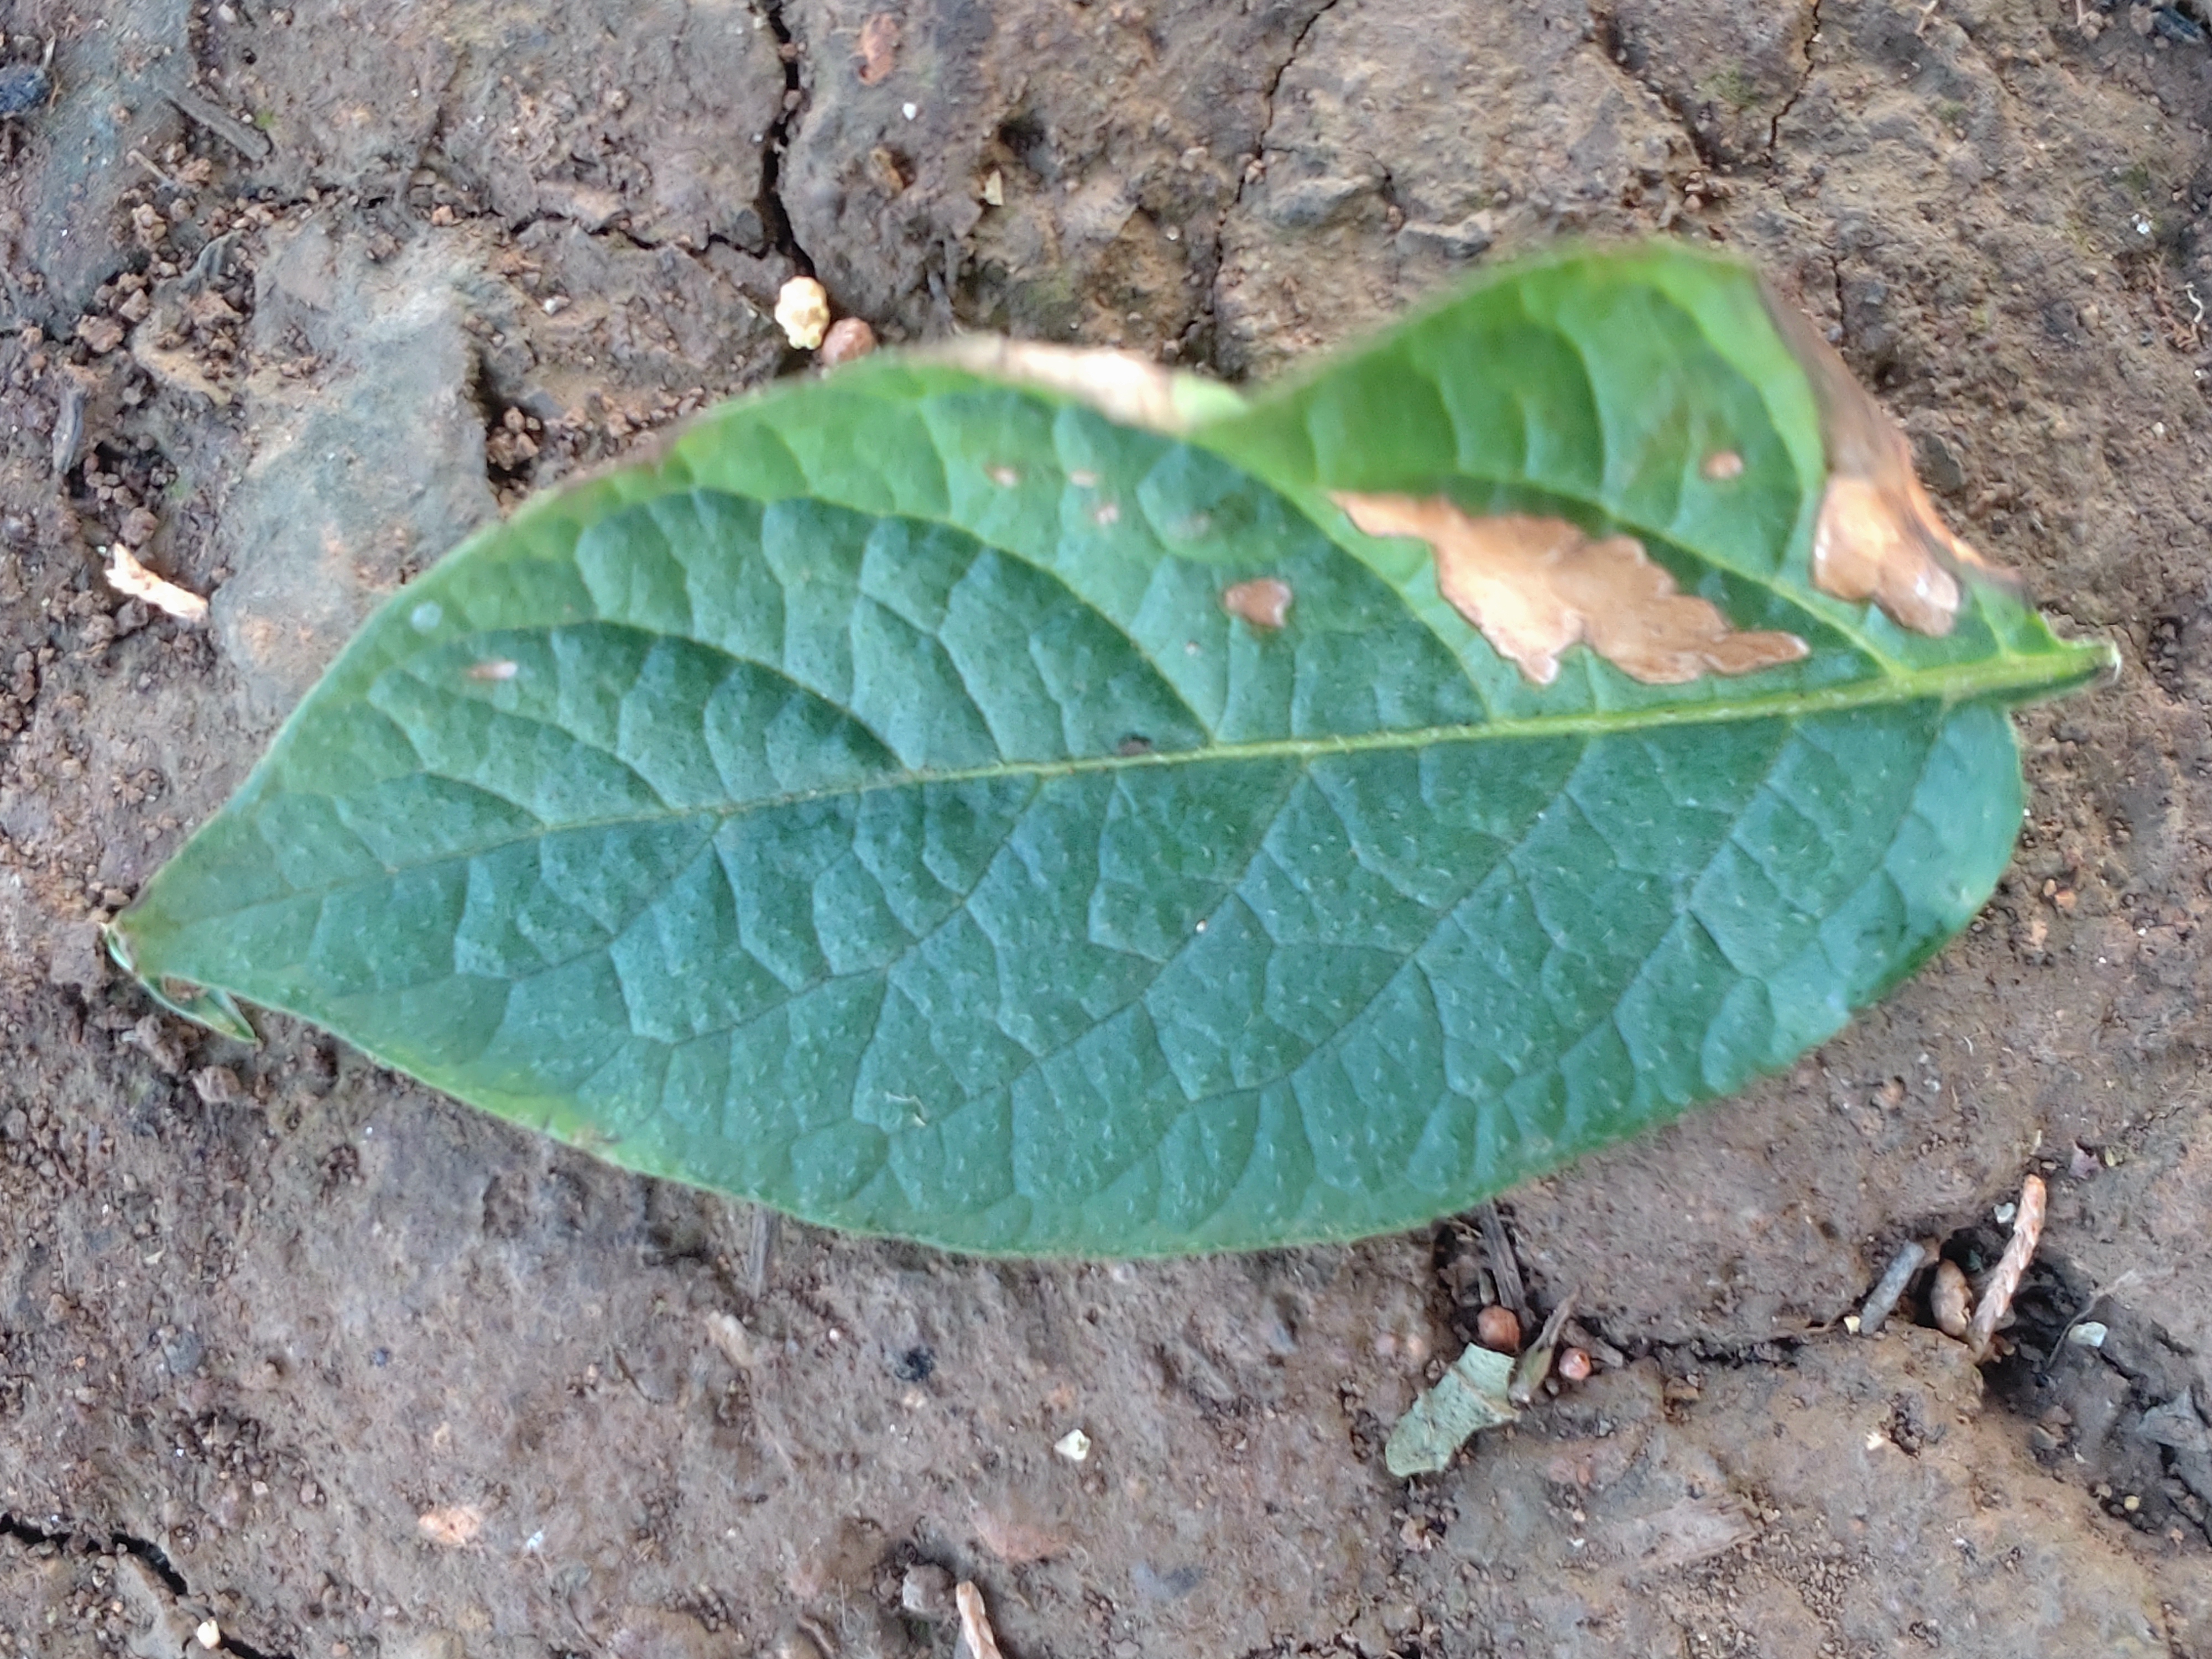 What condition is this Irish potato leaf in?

early blight
